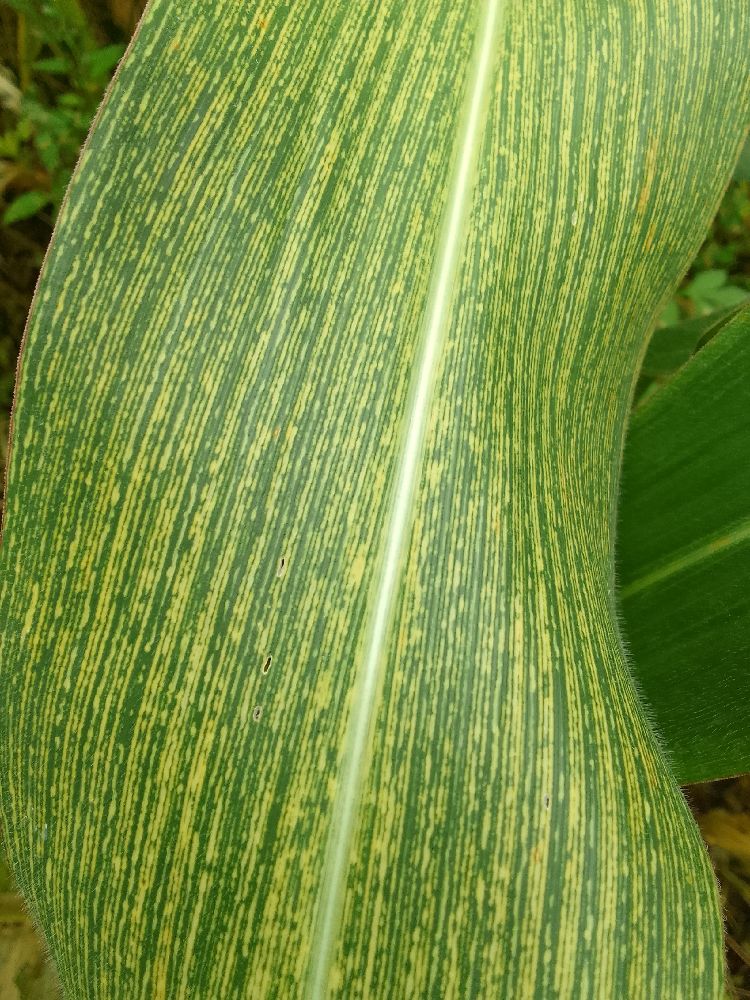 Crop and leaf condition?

maize, maize streak virus
